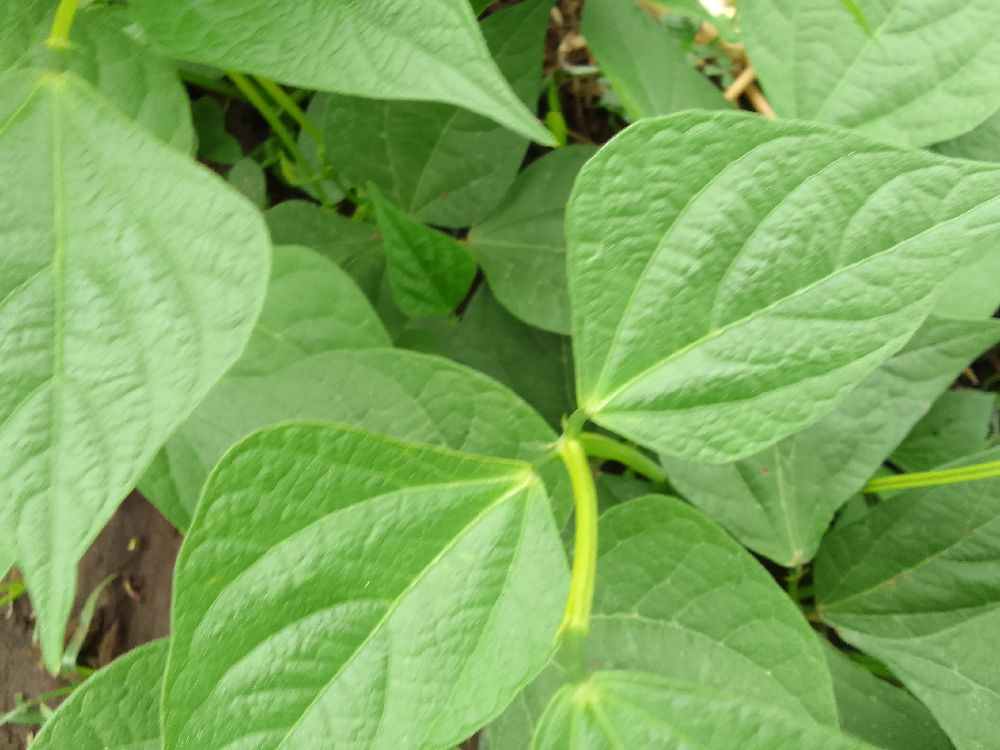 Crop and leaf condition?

common bean, healthy
